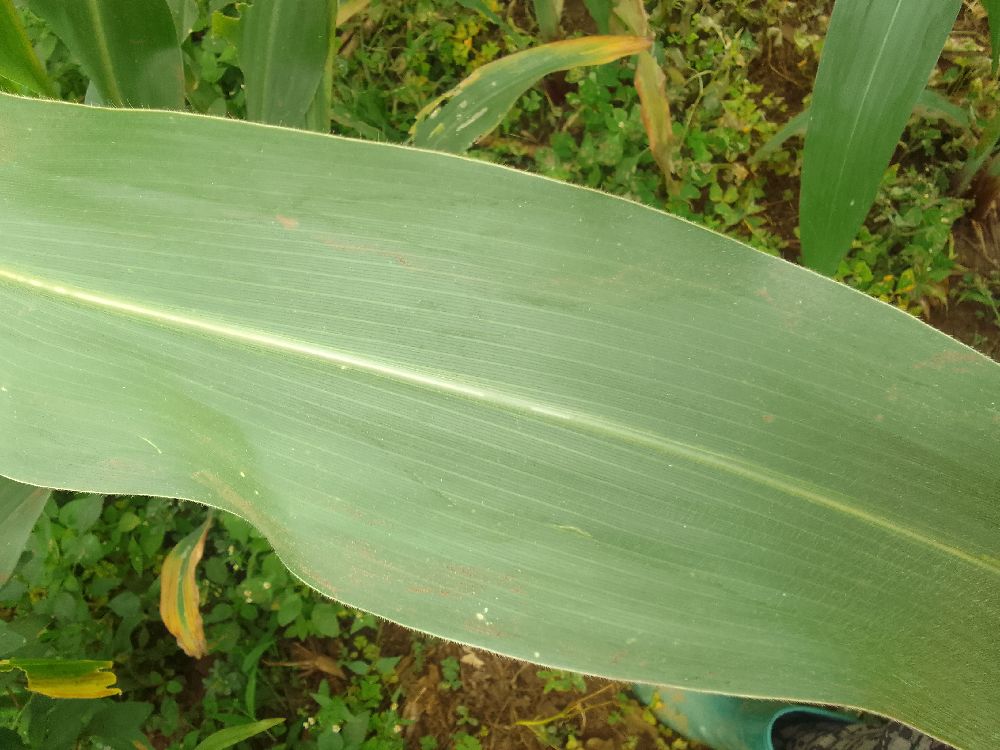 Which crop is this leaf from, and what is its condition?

maize, healthy
